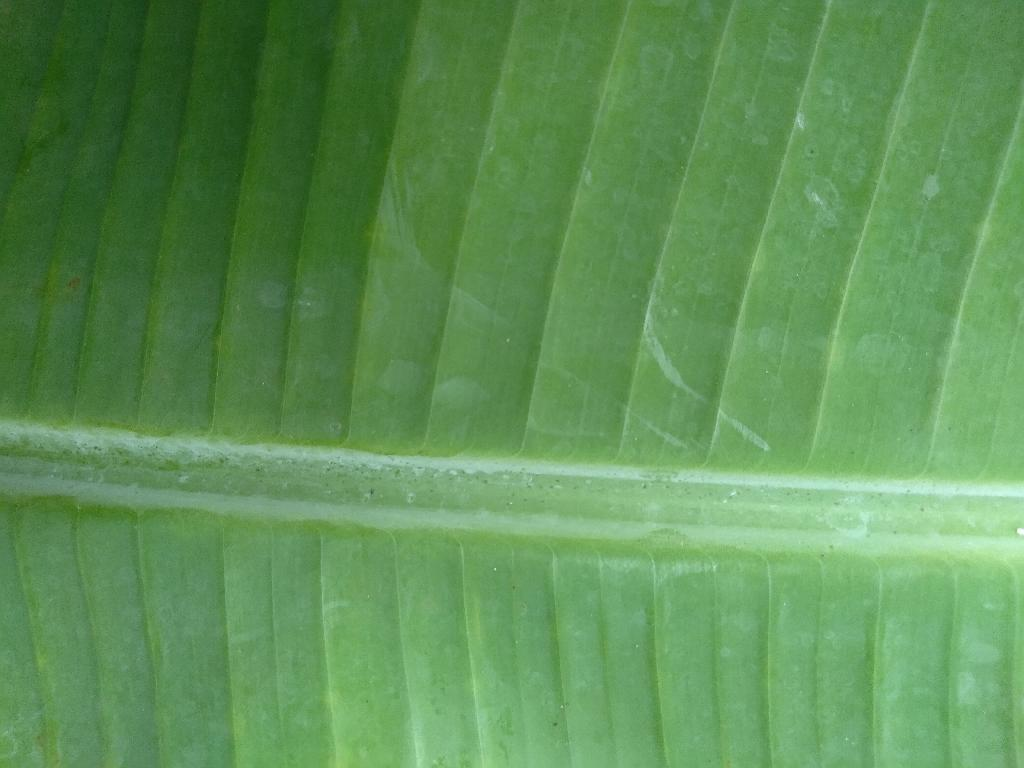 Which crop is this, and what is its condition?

banana, healthy
